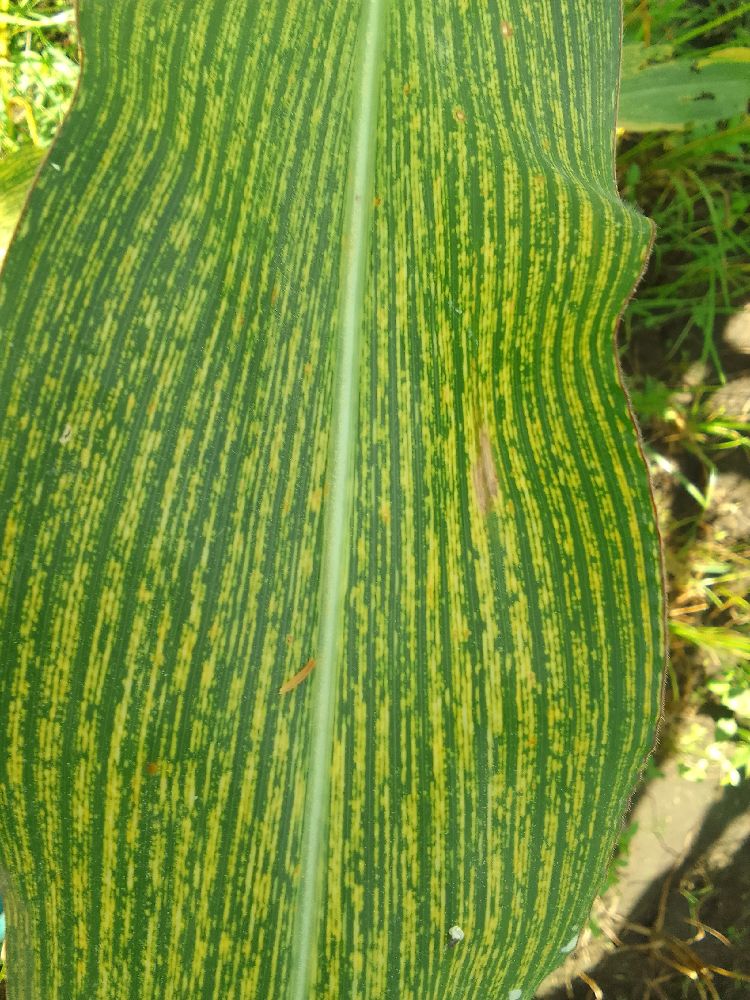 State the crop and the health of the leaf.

maize, maize streak virus
